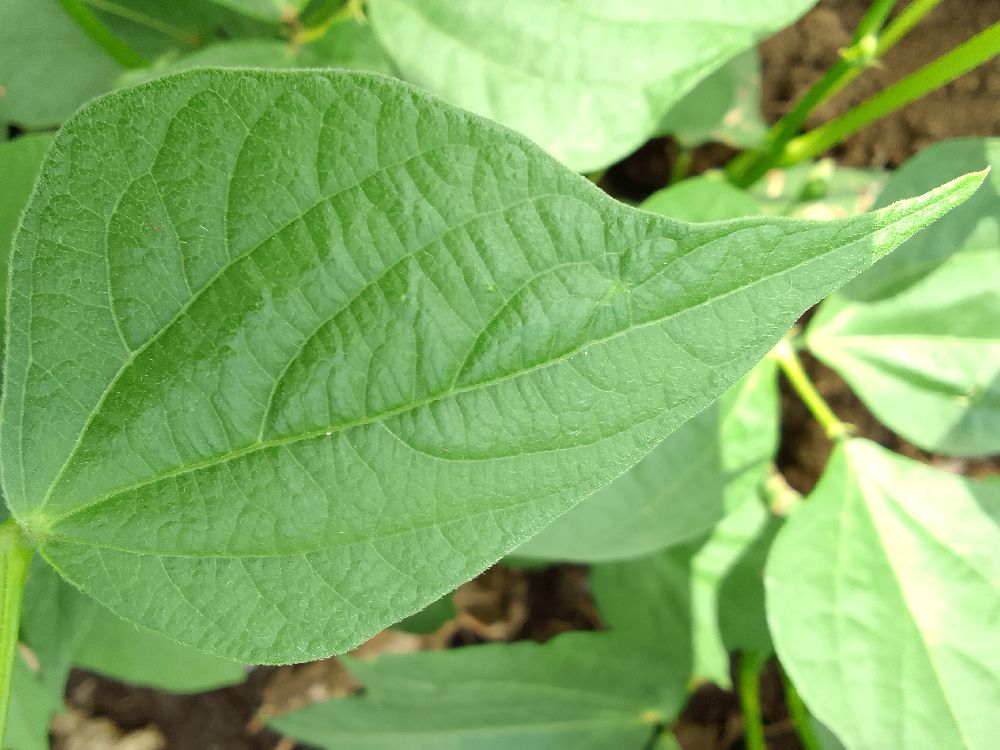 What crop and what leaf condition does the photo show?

common bean, healthy
